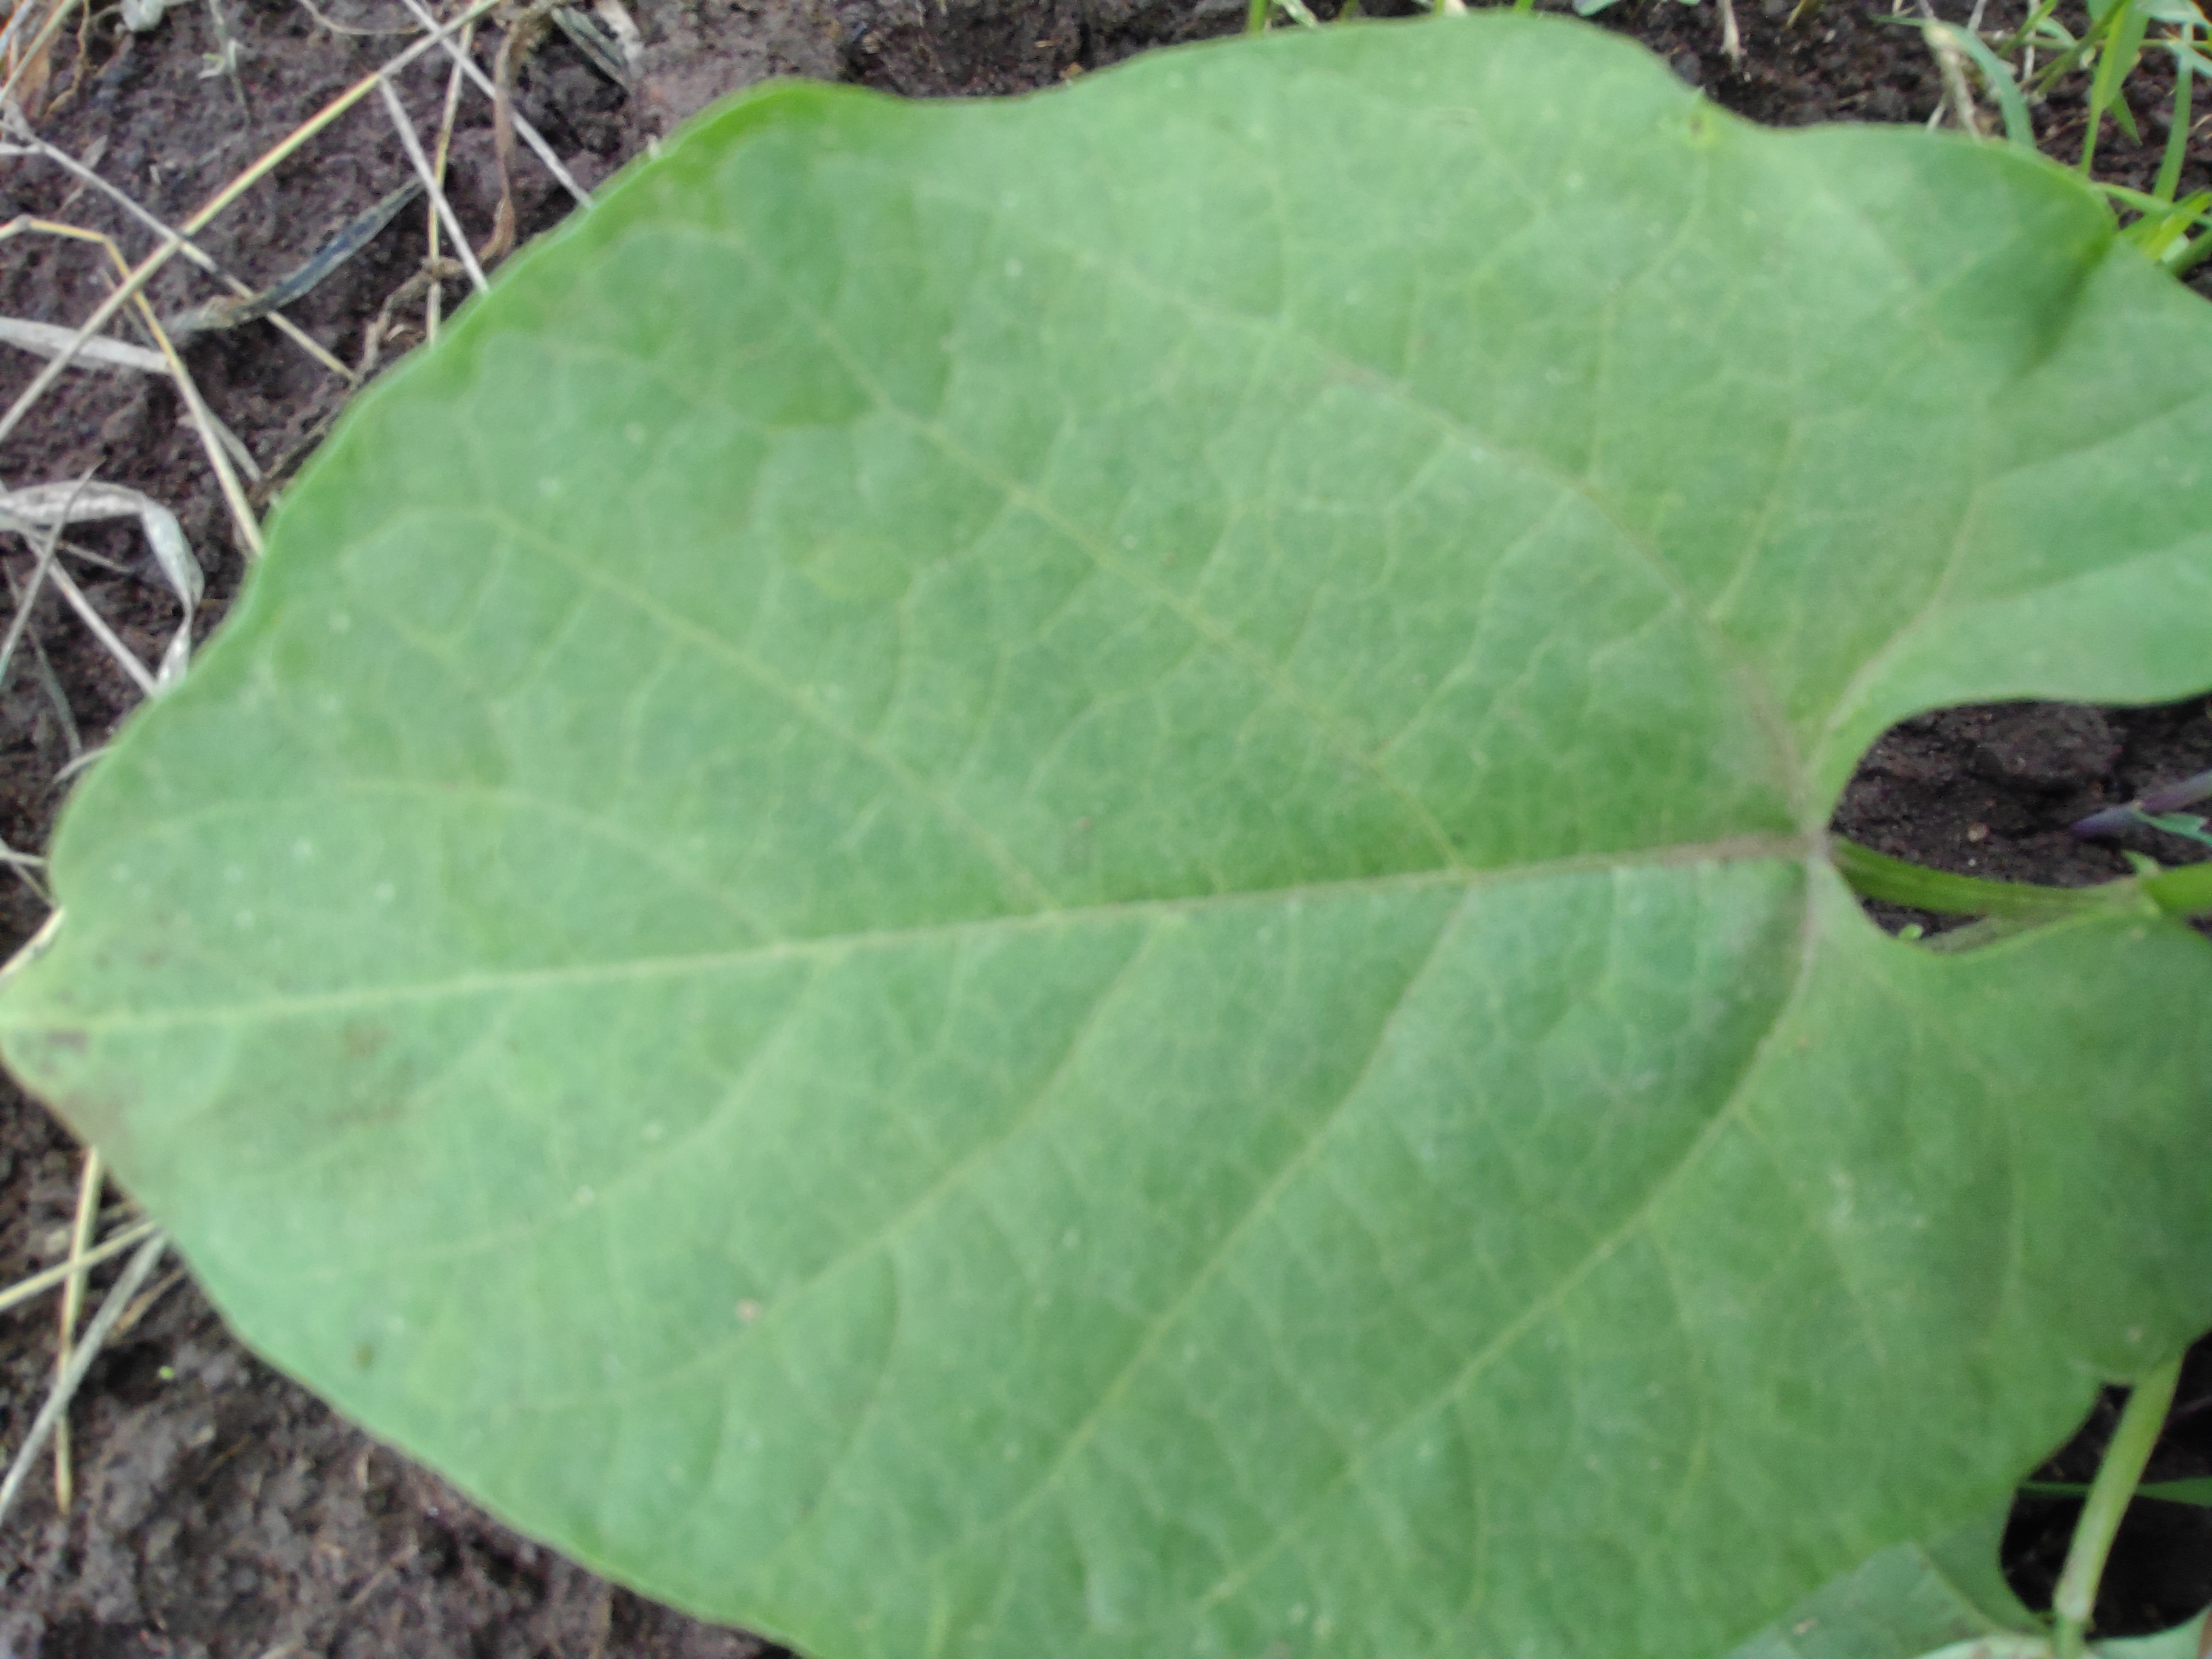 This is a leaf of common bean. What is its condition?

healthy
